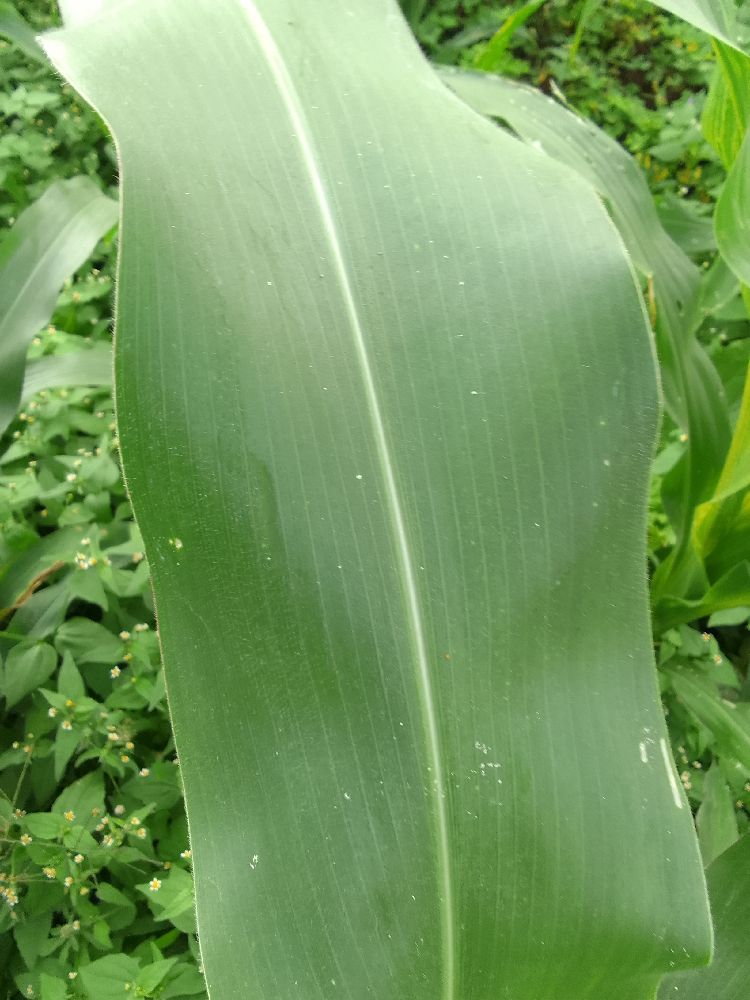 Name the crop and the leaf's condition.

maize, healthy
